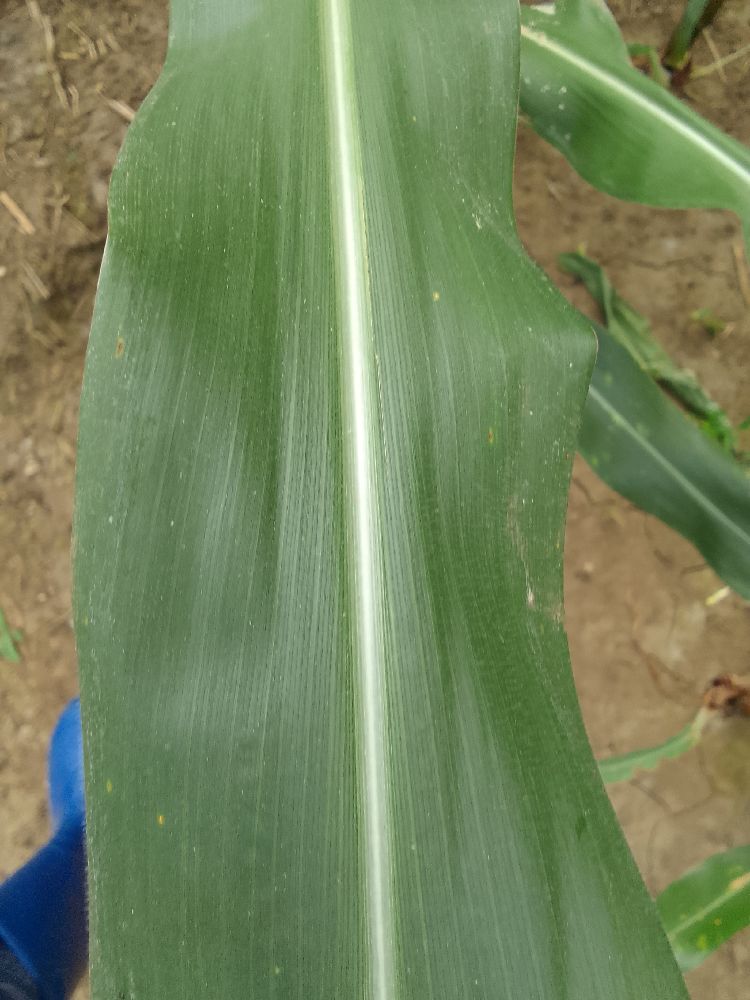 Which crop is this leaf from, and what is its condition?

maize, healthy
